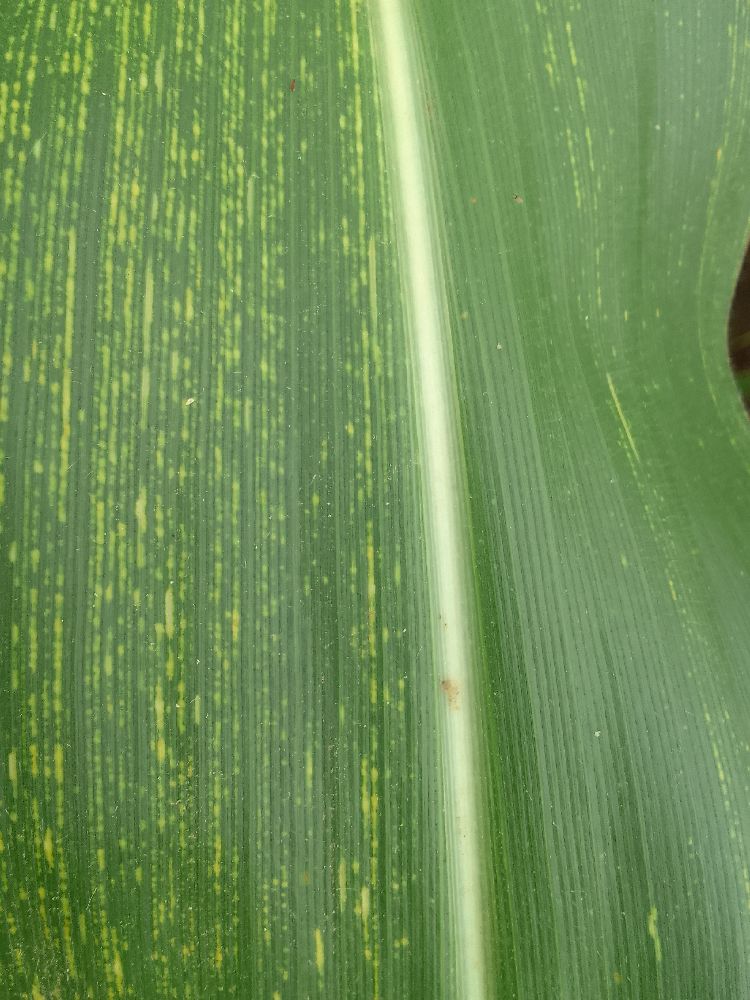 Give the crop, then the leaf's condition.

maize, maize streak virus
